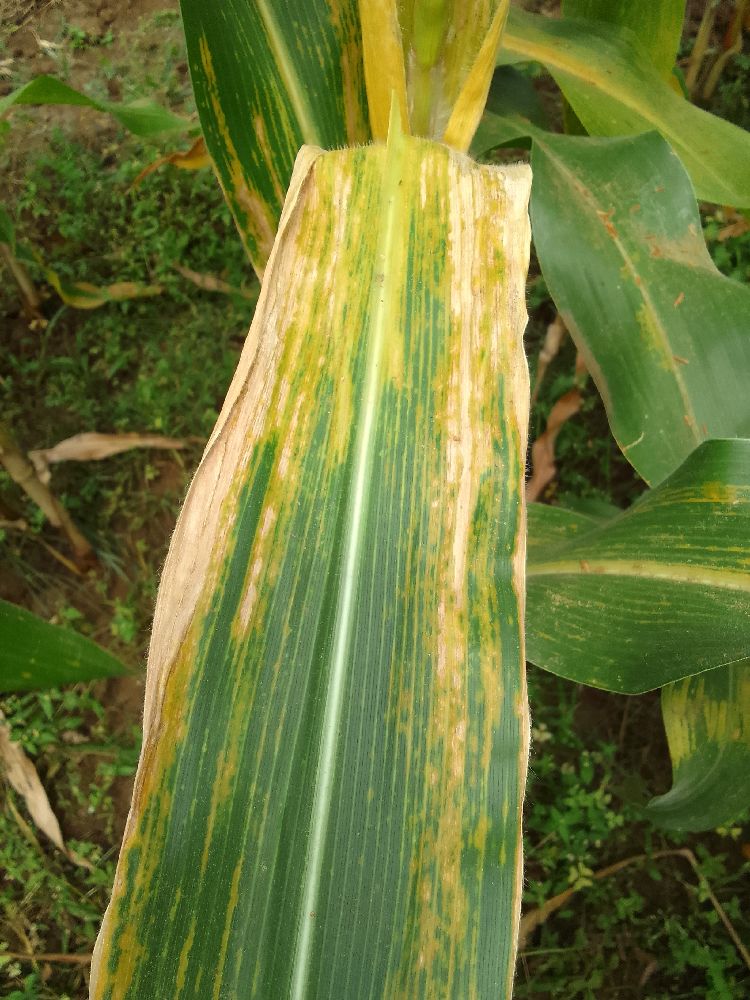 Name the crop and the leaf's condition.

maize, maize lethal necrosis
